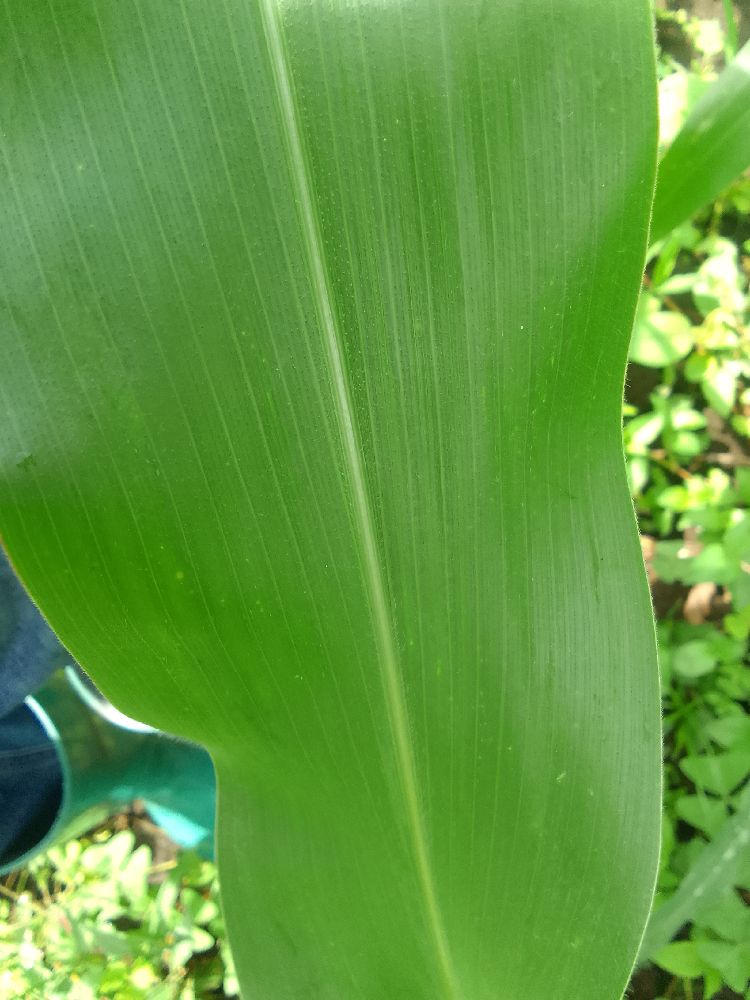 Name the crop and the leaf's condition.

maize, healthy
